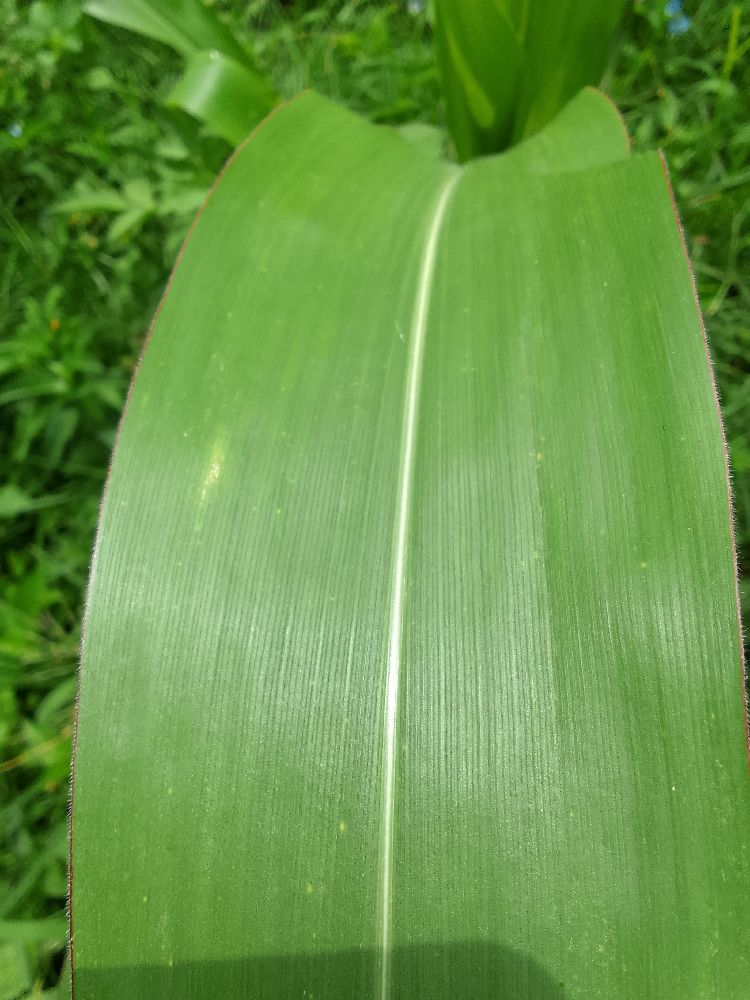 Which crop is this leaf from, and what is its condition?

maize, healthy
